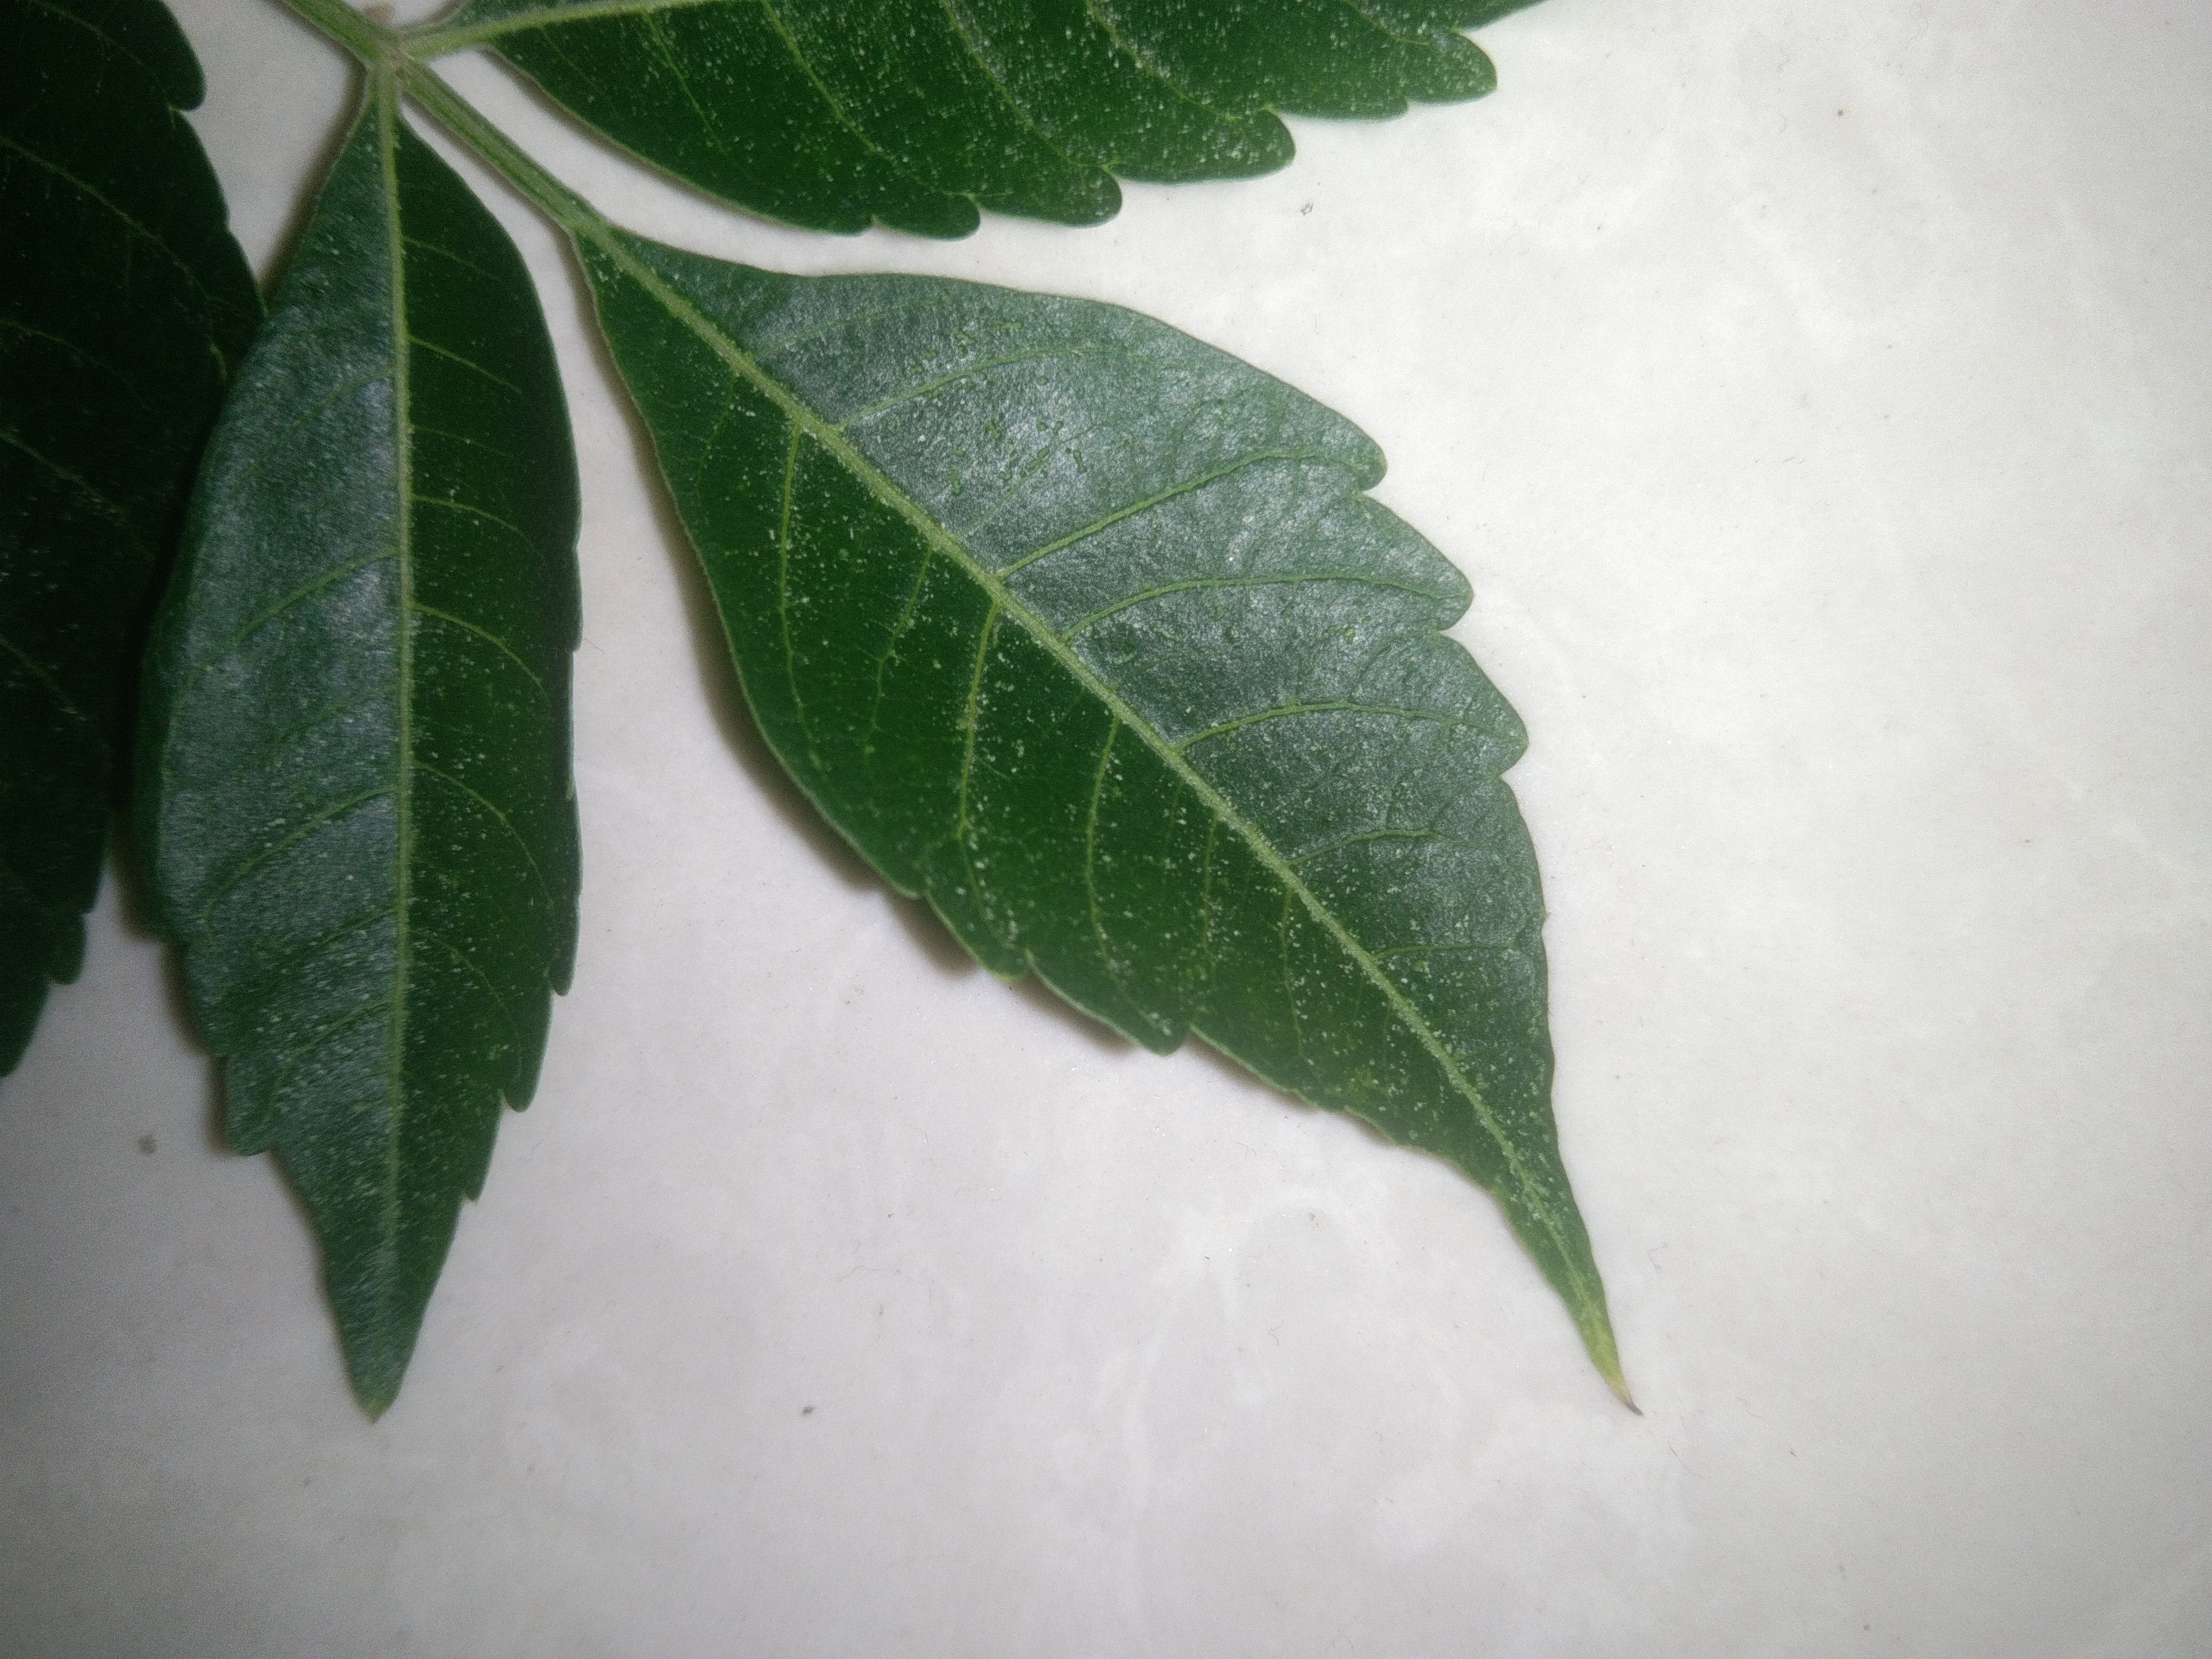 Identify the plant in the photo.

neem
